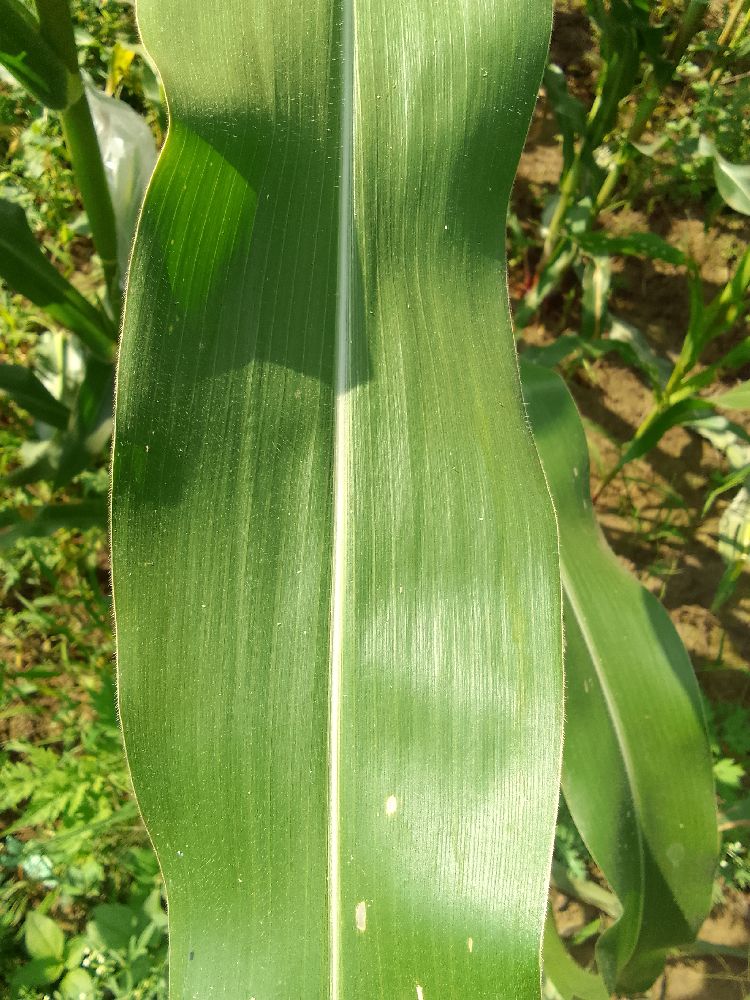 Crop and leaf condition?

maize, healthy
